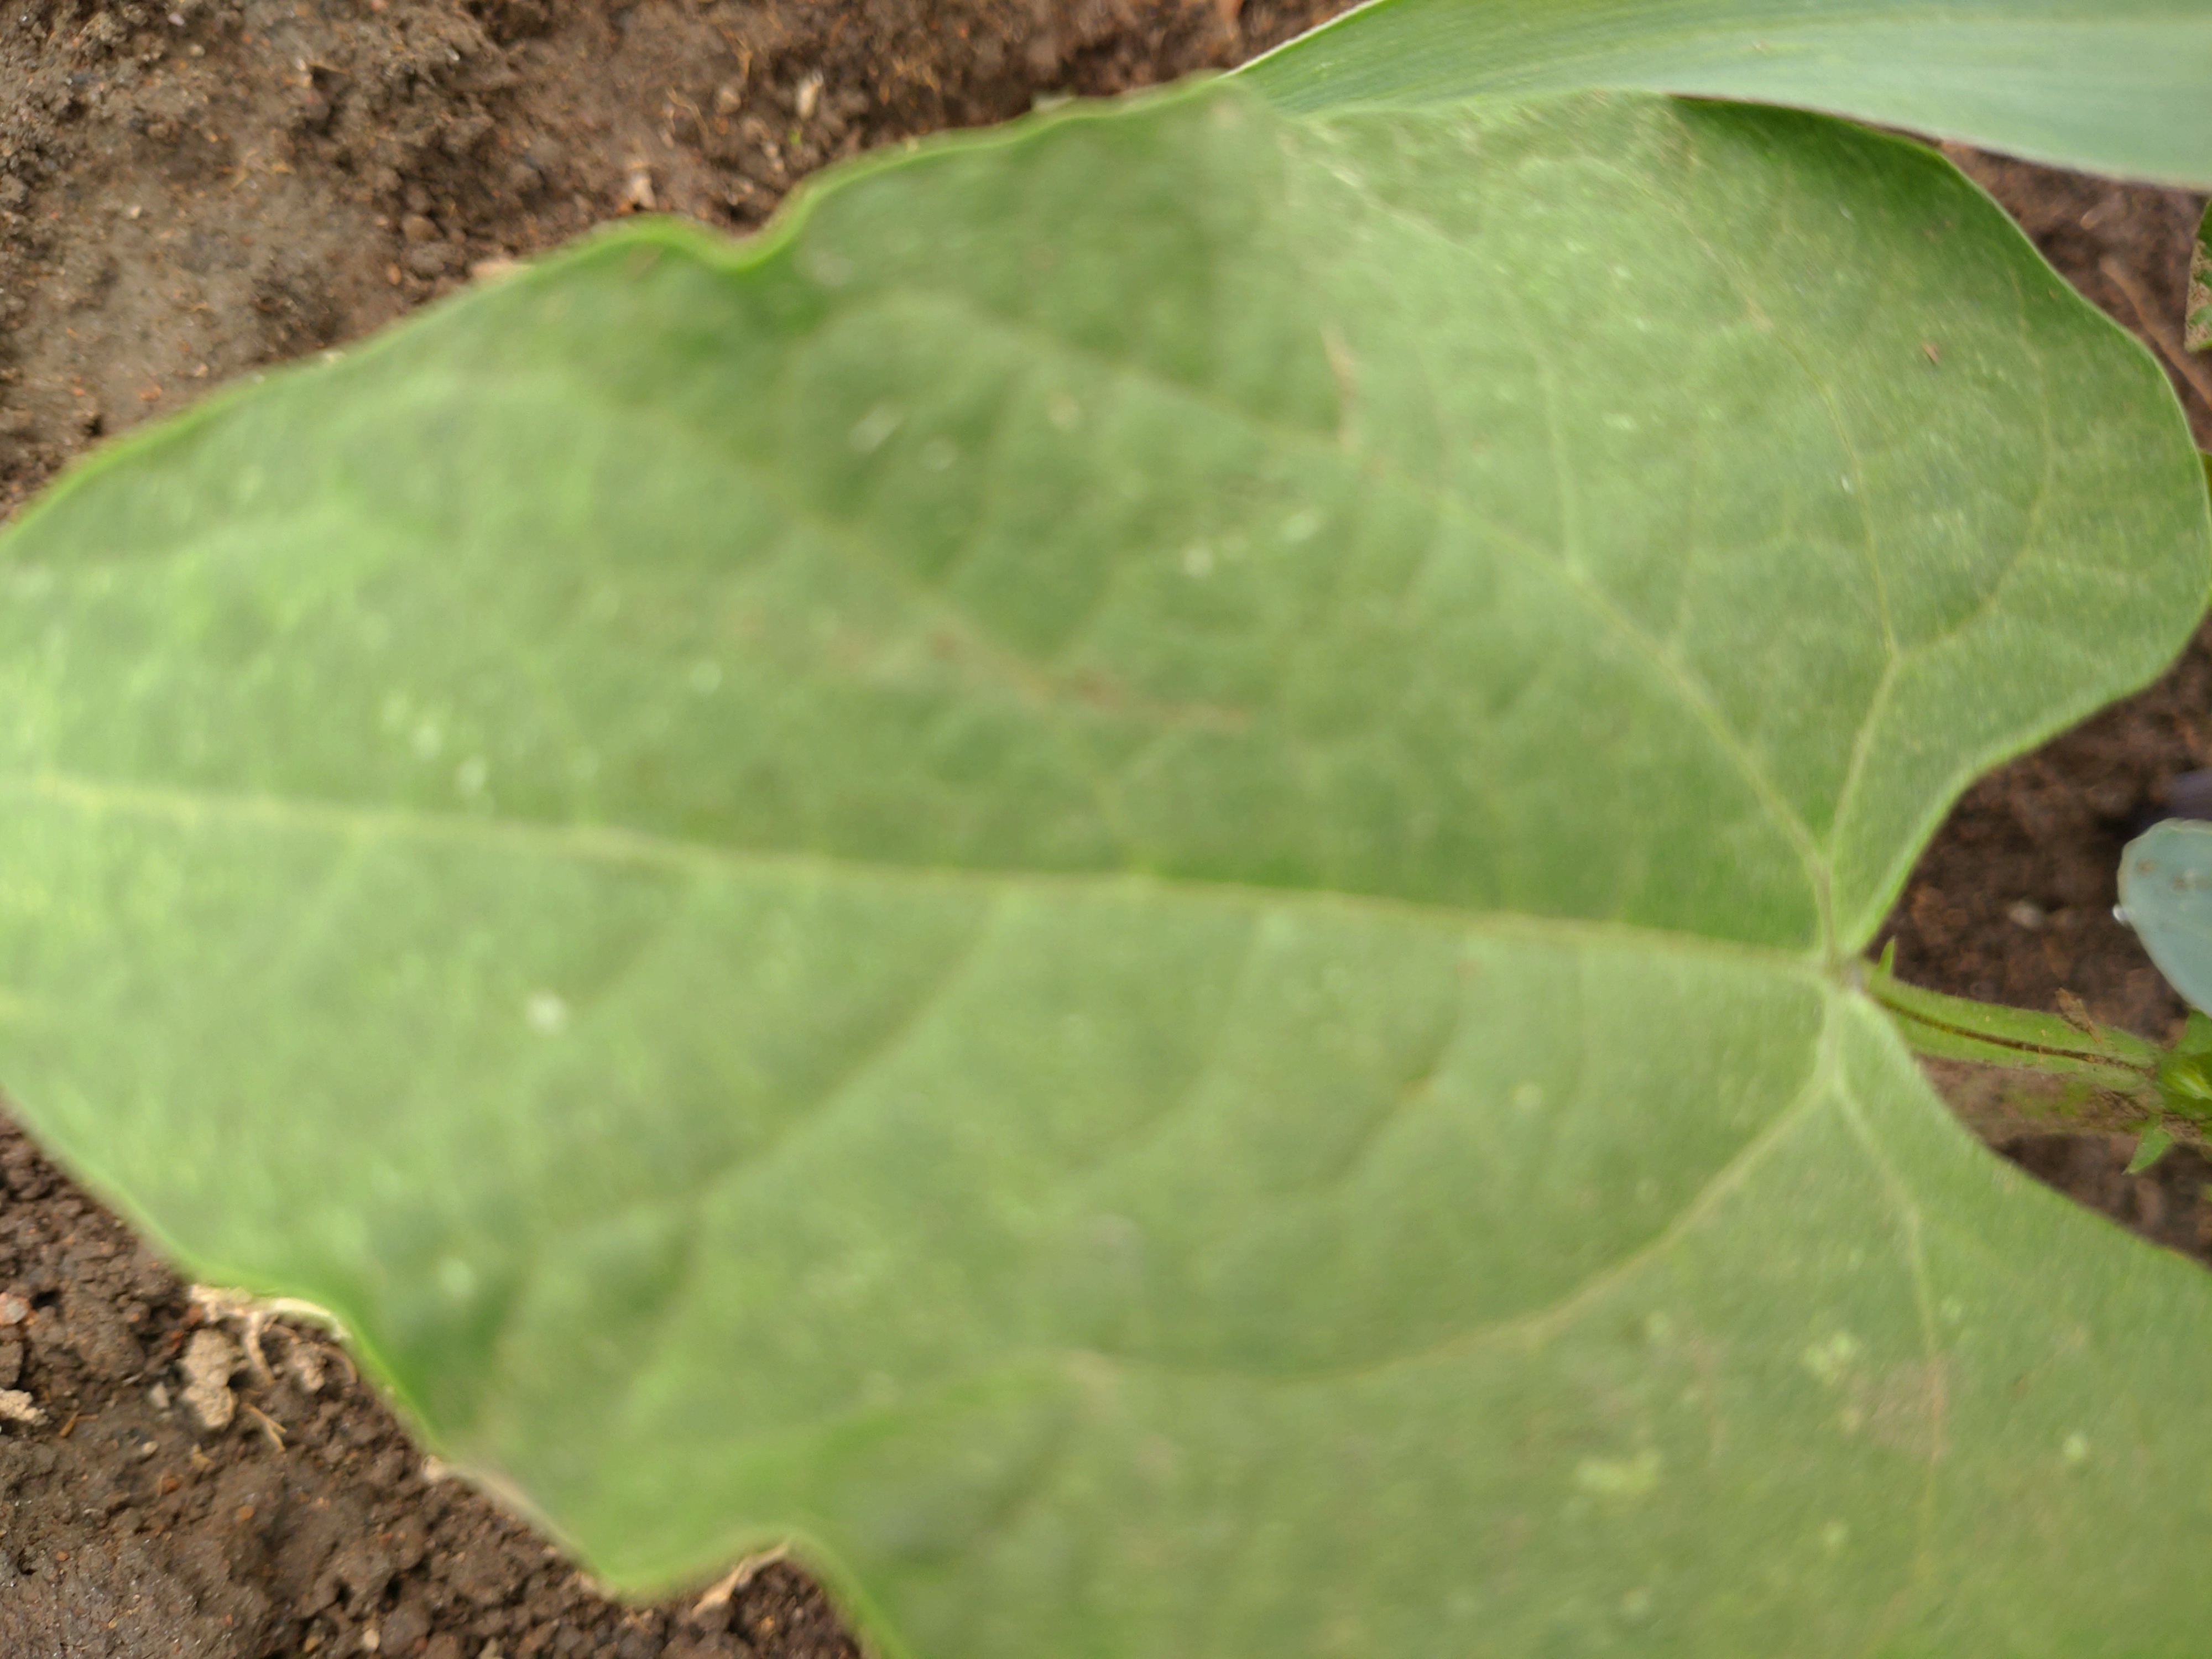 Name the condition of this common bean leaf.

healthy
